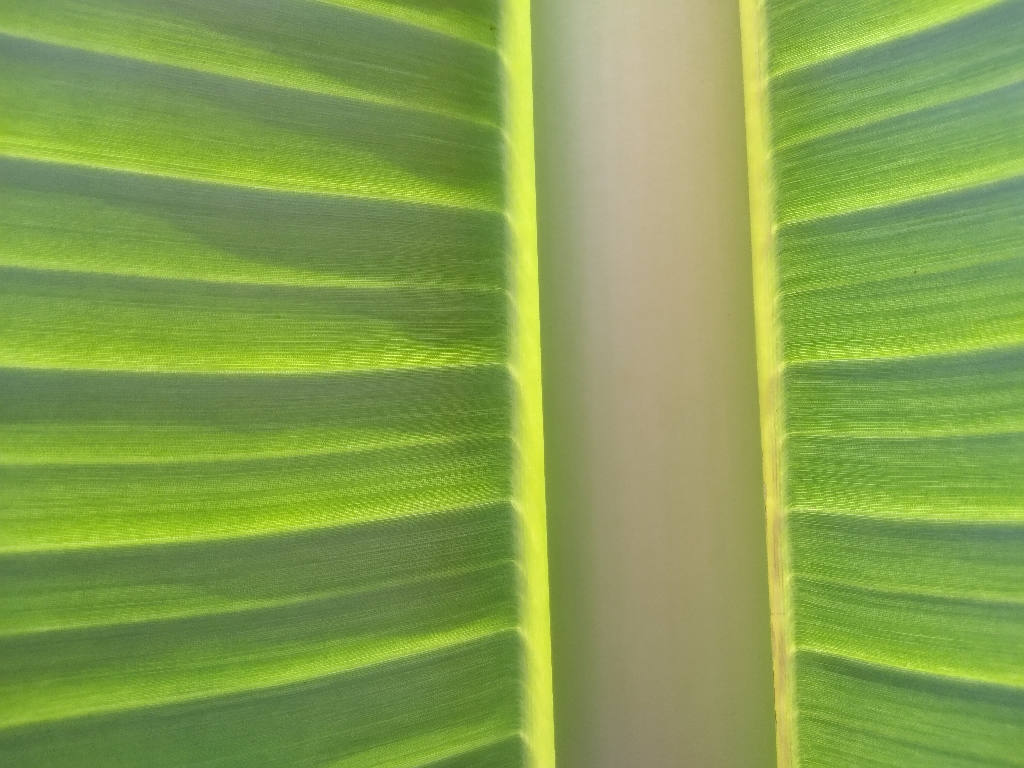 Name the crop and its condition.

banana, healthy
